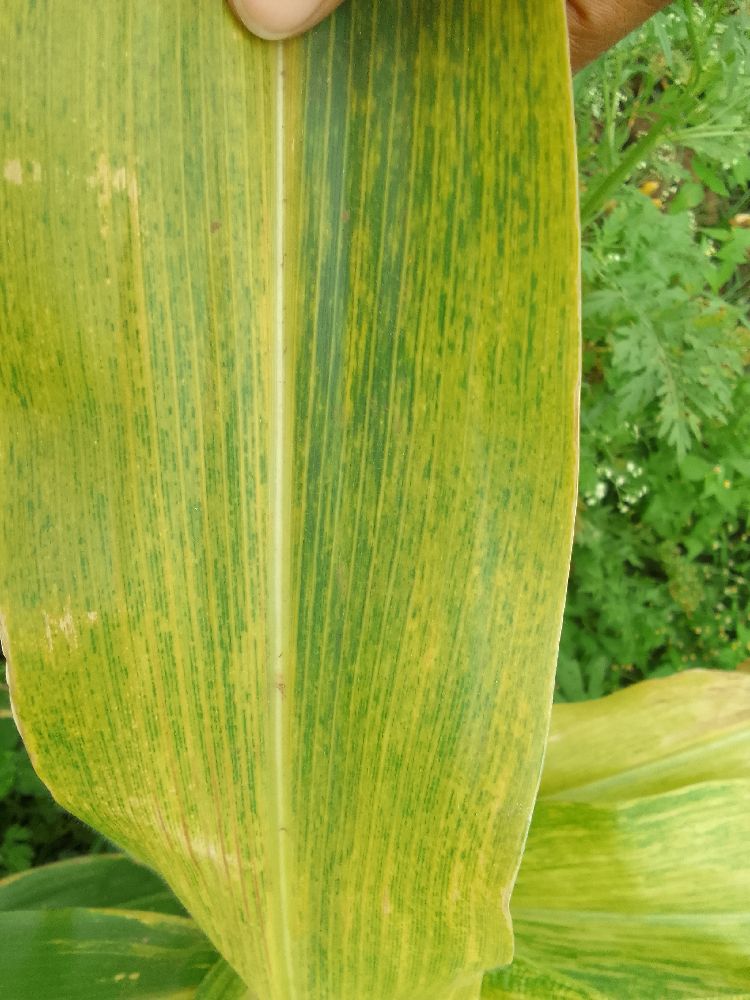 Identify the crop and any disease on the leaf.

maize, maize lethal necrosis
